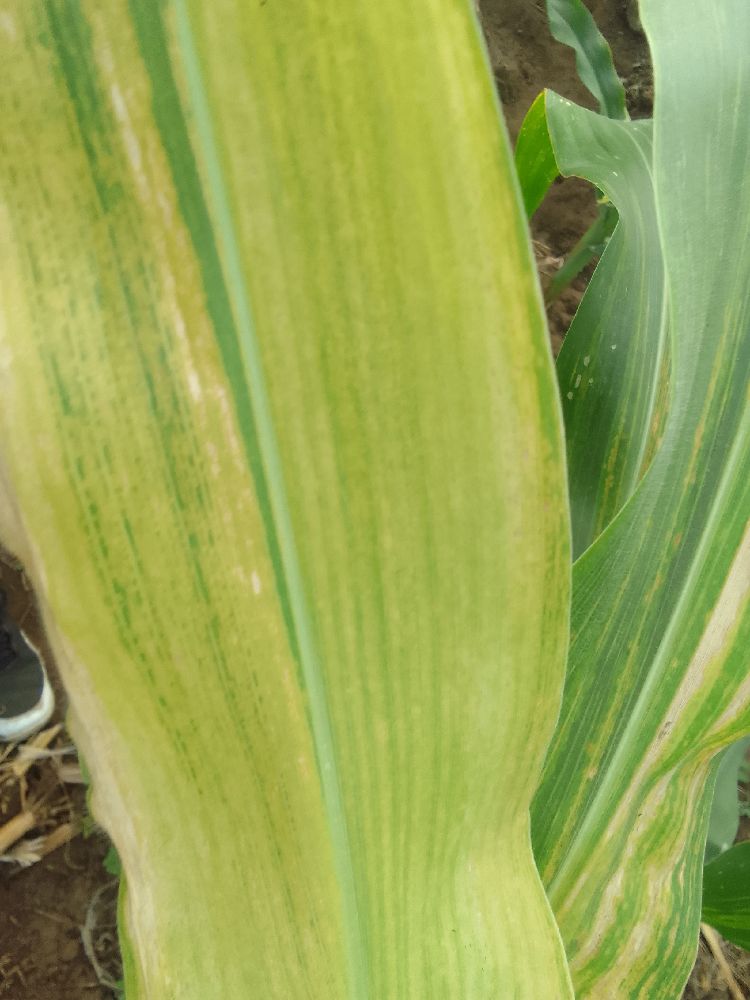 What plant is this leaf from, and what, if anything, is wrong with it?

maize, maize lethal necrosis
